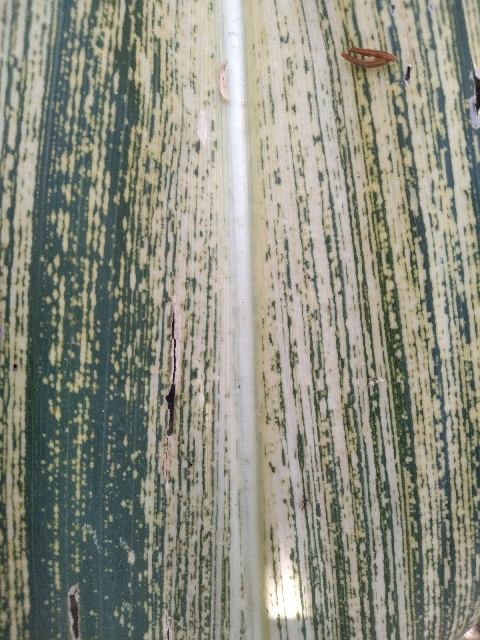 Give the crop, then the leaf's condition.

maize, maize streak virus
